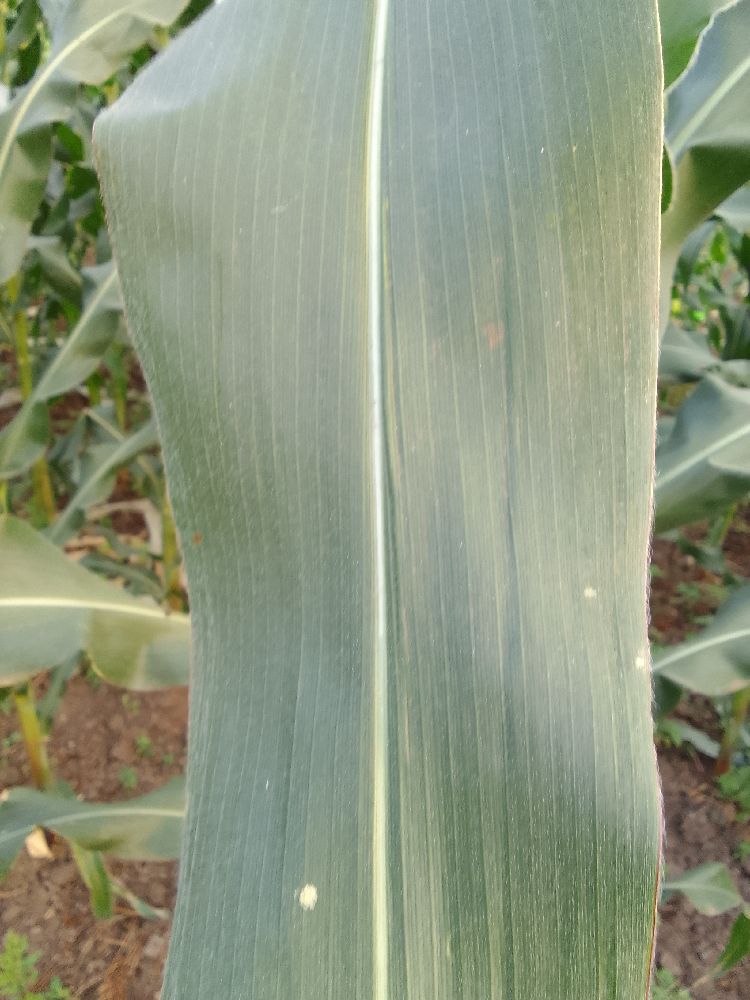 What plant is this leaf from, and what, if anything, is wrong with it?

maize, healthy
